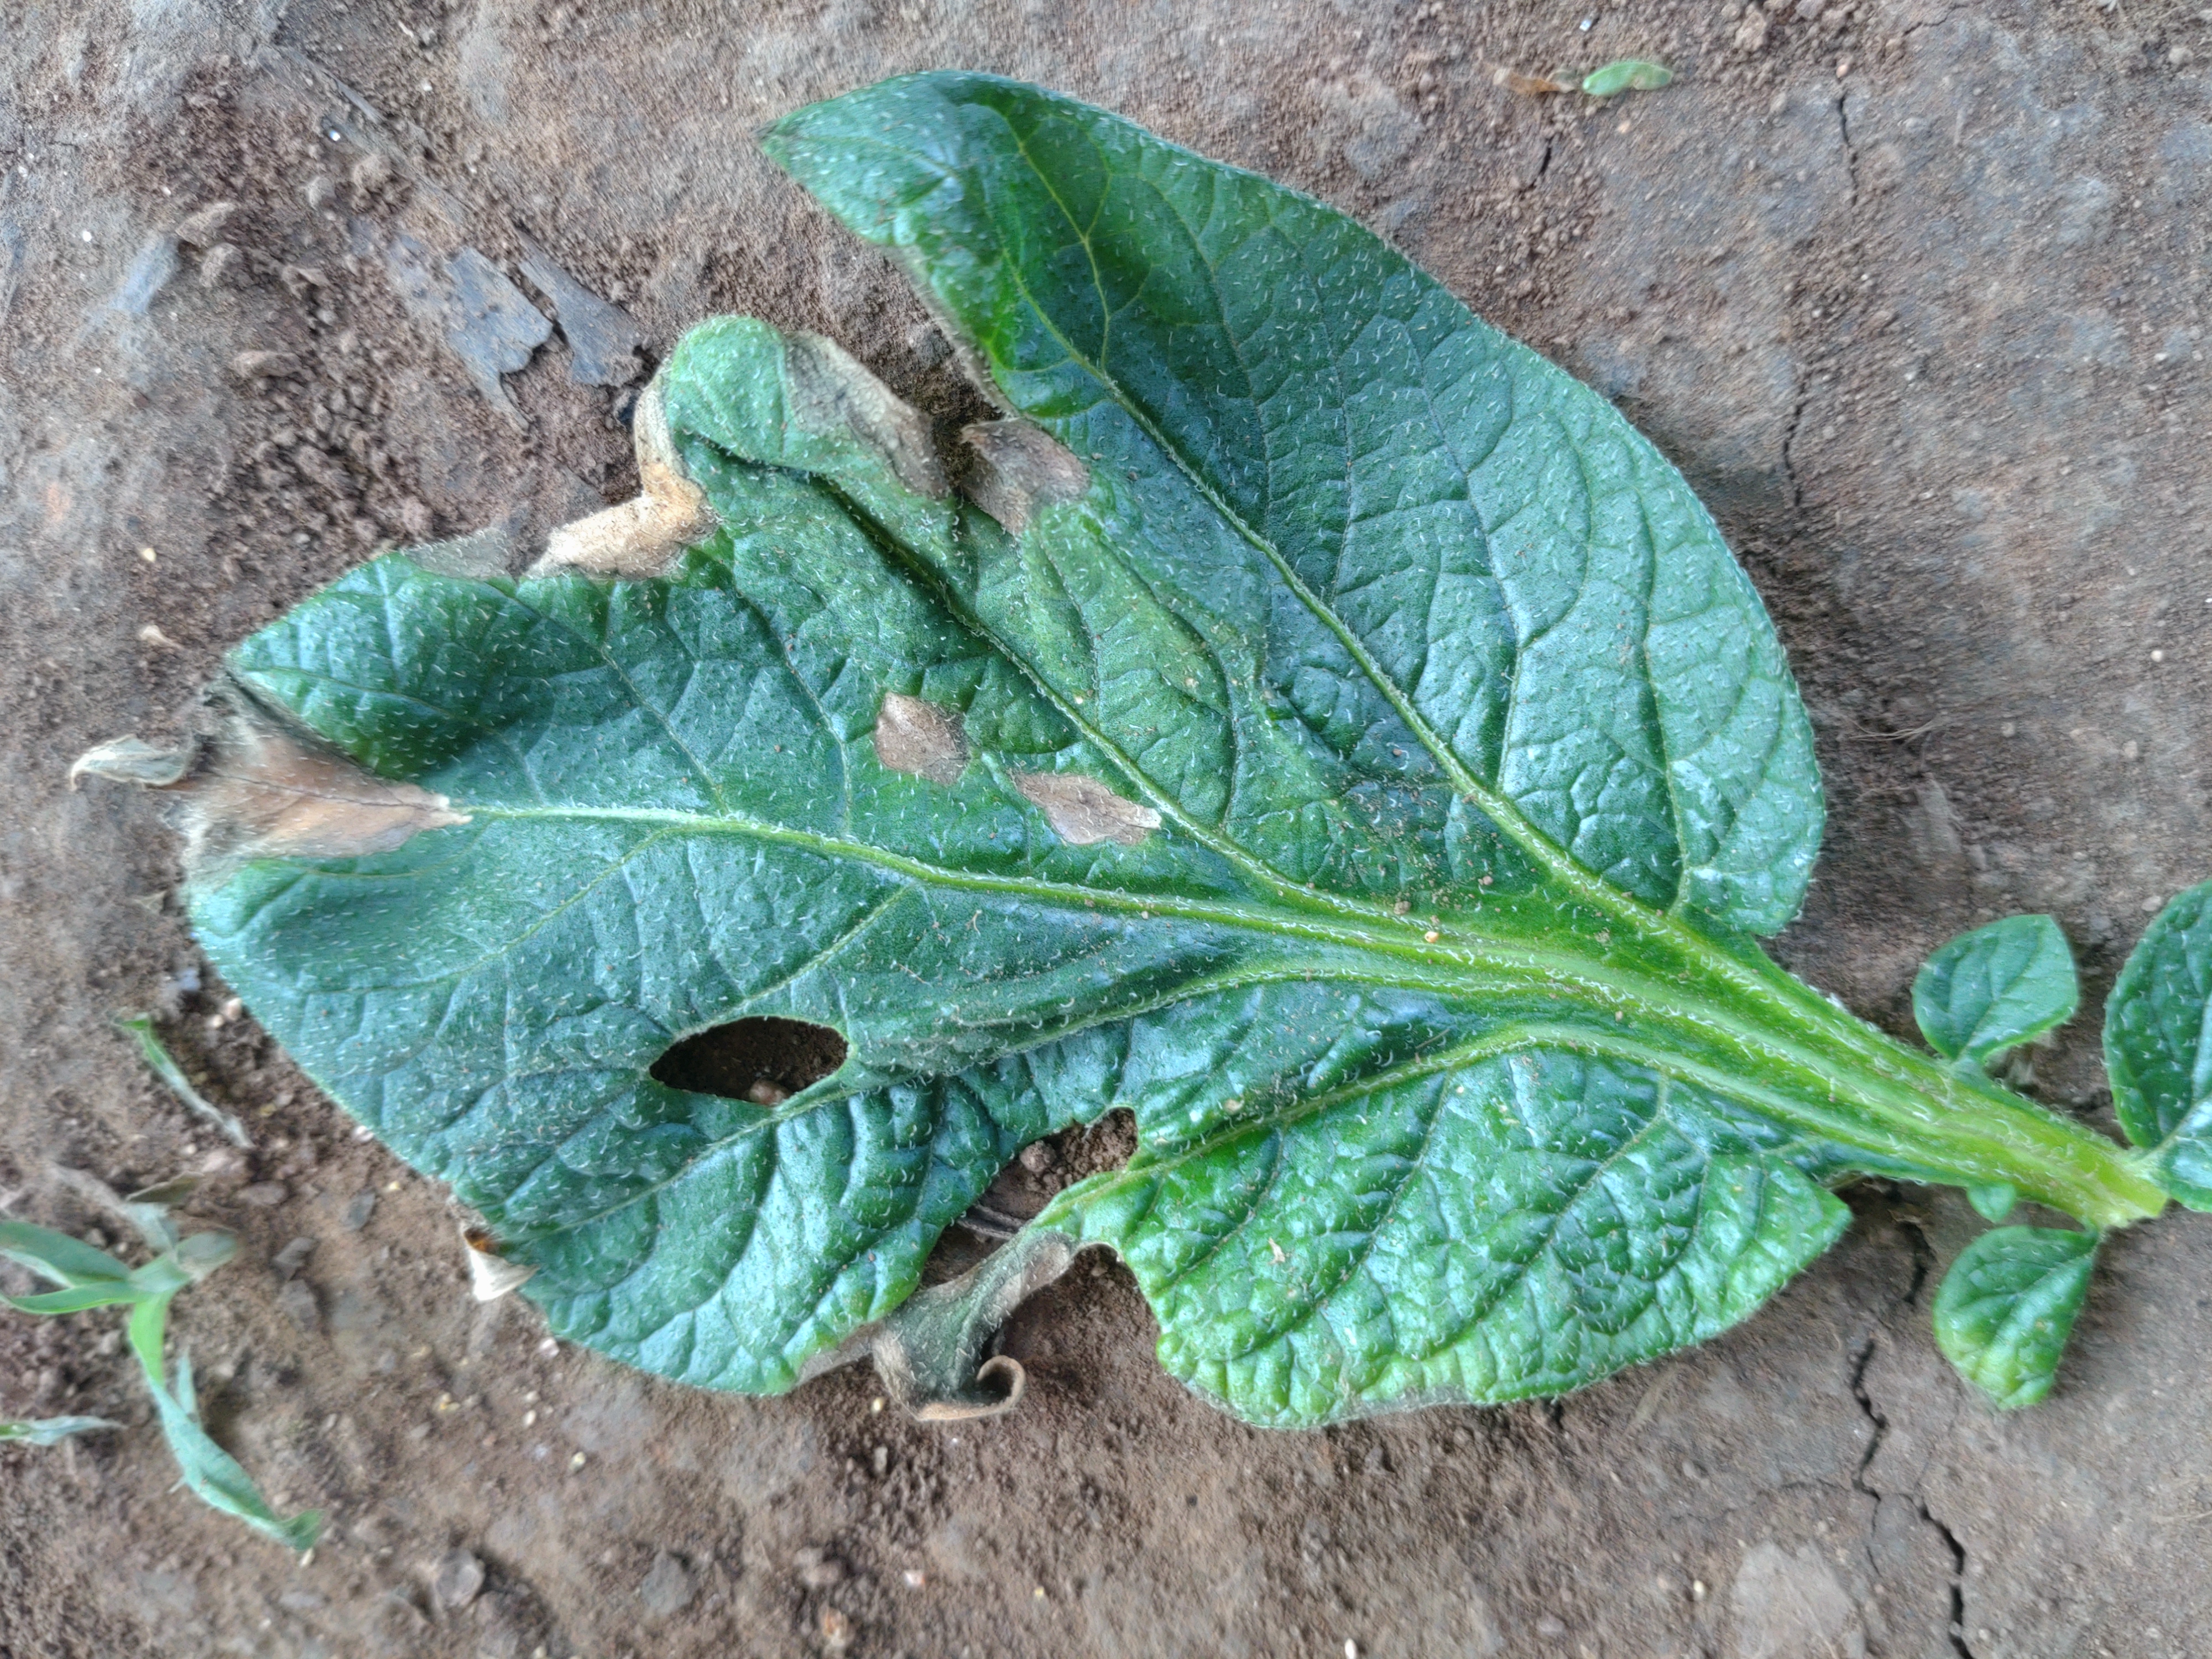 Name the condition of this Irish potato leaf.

early blight
